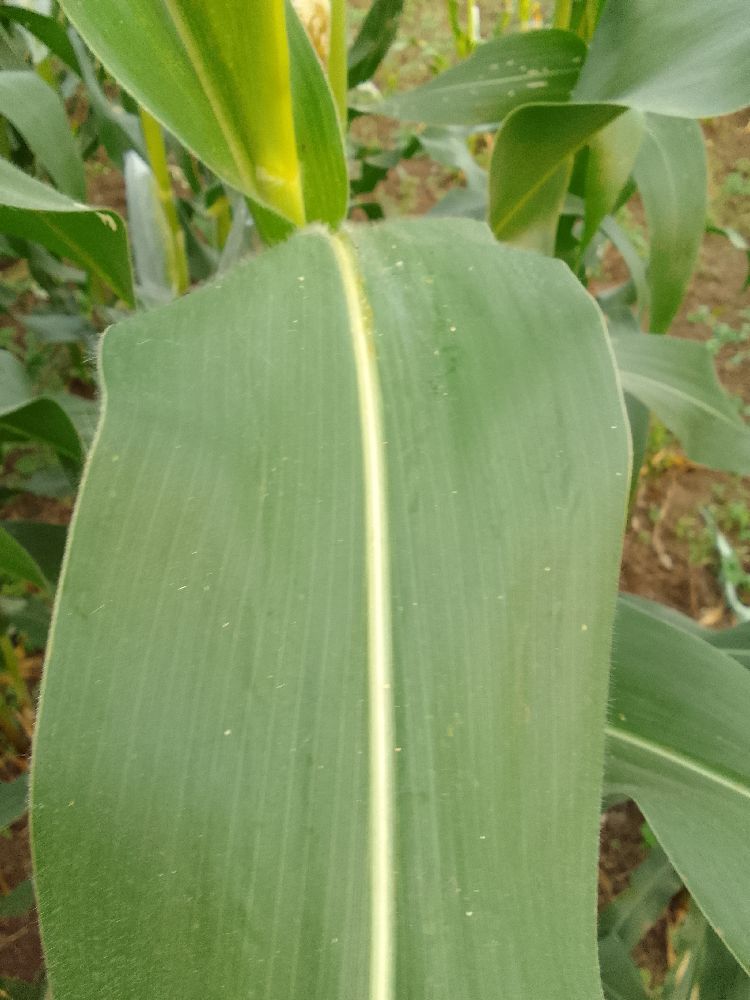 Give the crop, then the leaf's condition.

maize, healthy
